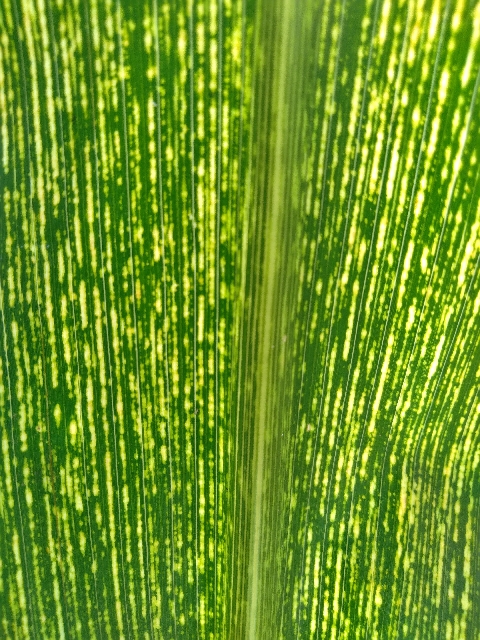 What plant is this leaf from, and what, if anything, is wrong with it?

maize, maize streak virus
